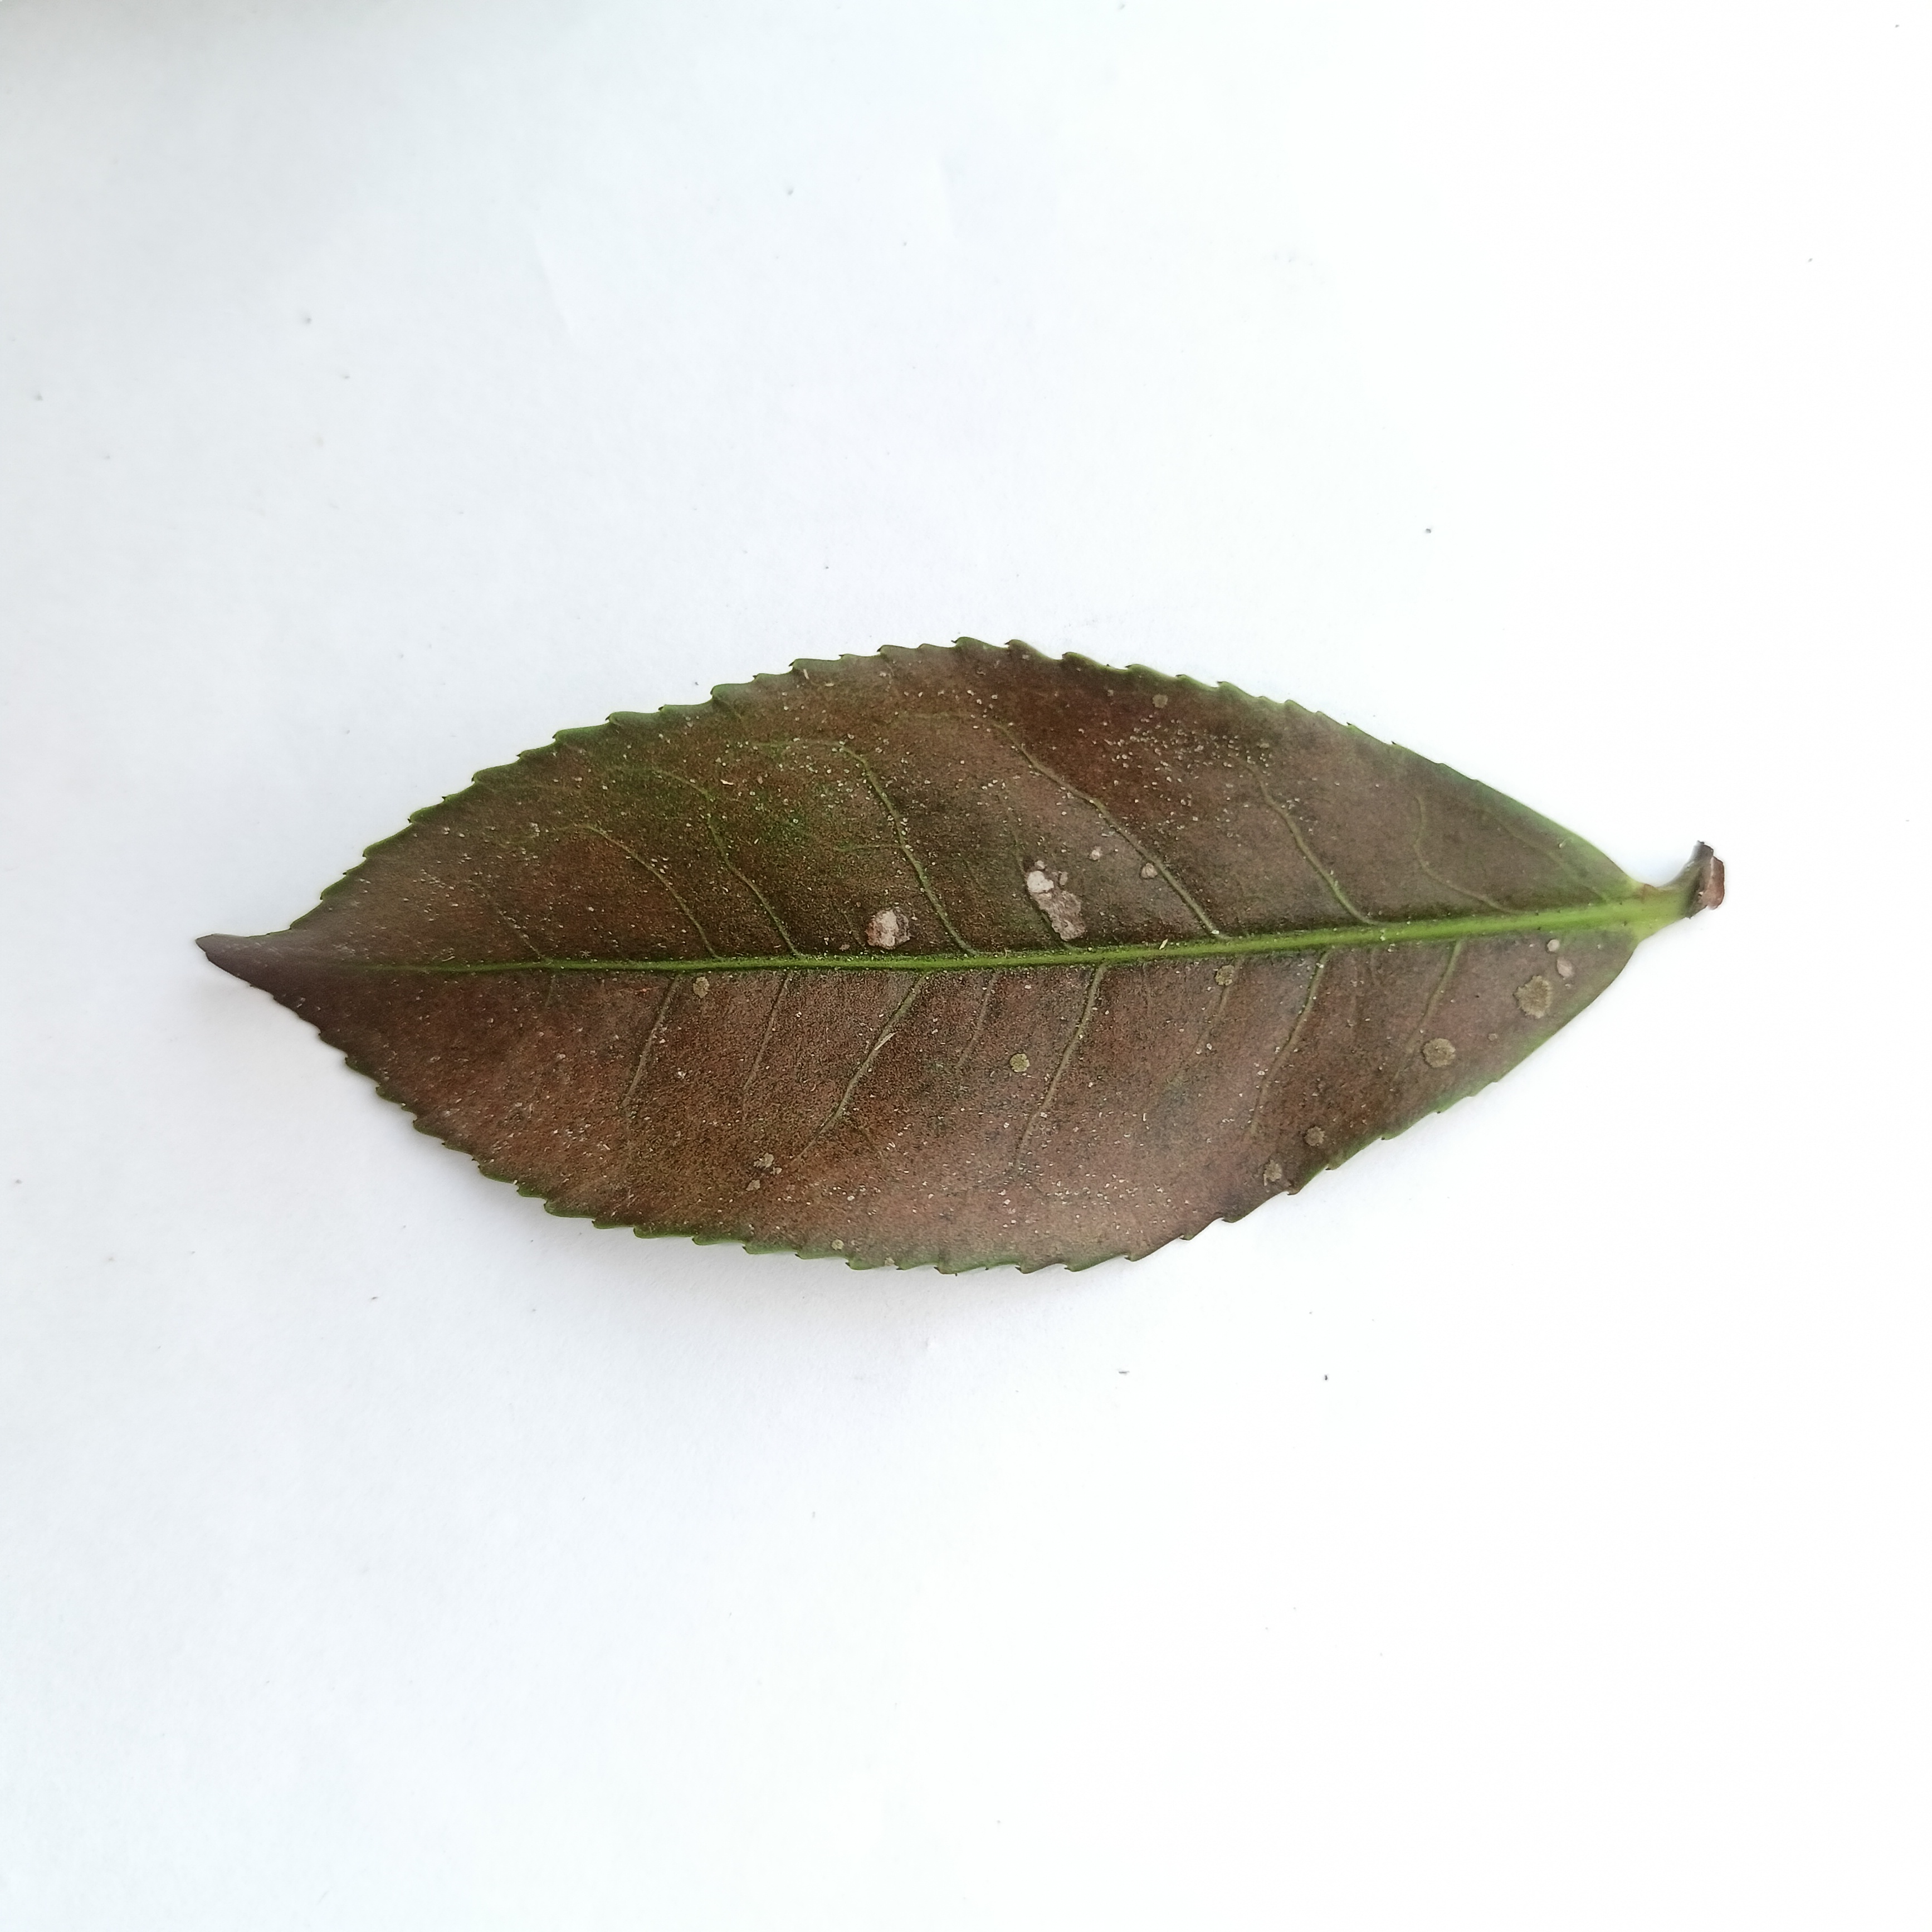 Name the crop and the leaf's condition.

tea, red rust
